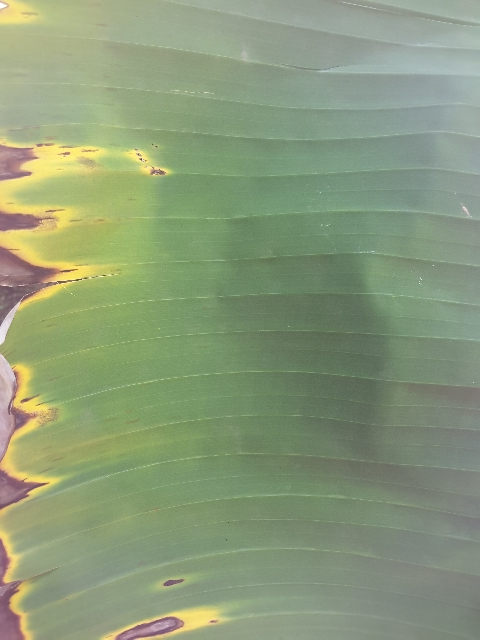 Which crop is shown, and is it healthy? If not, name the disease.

banana, fusarium wilt race 1
